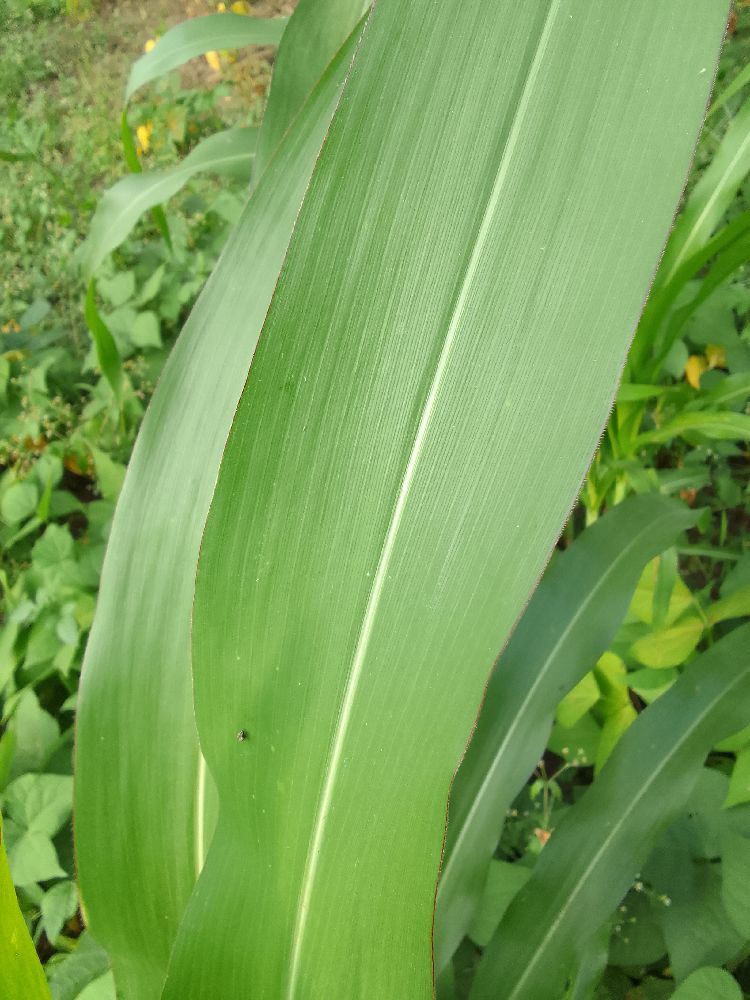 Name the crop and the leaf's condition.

maize, healthy
